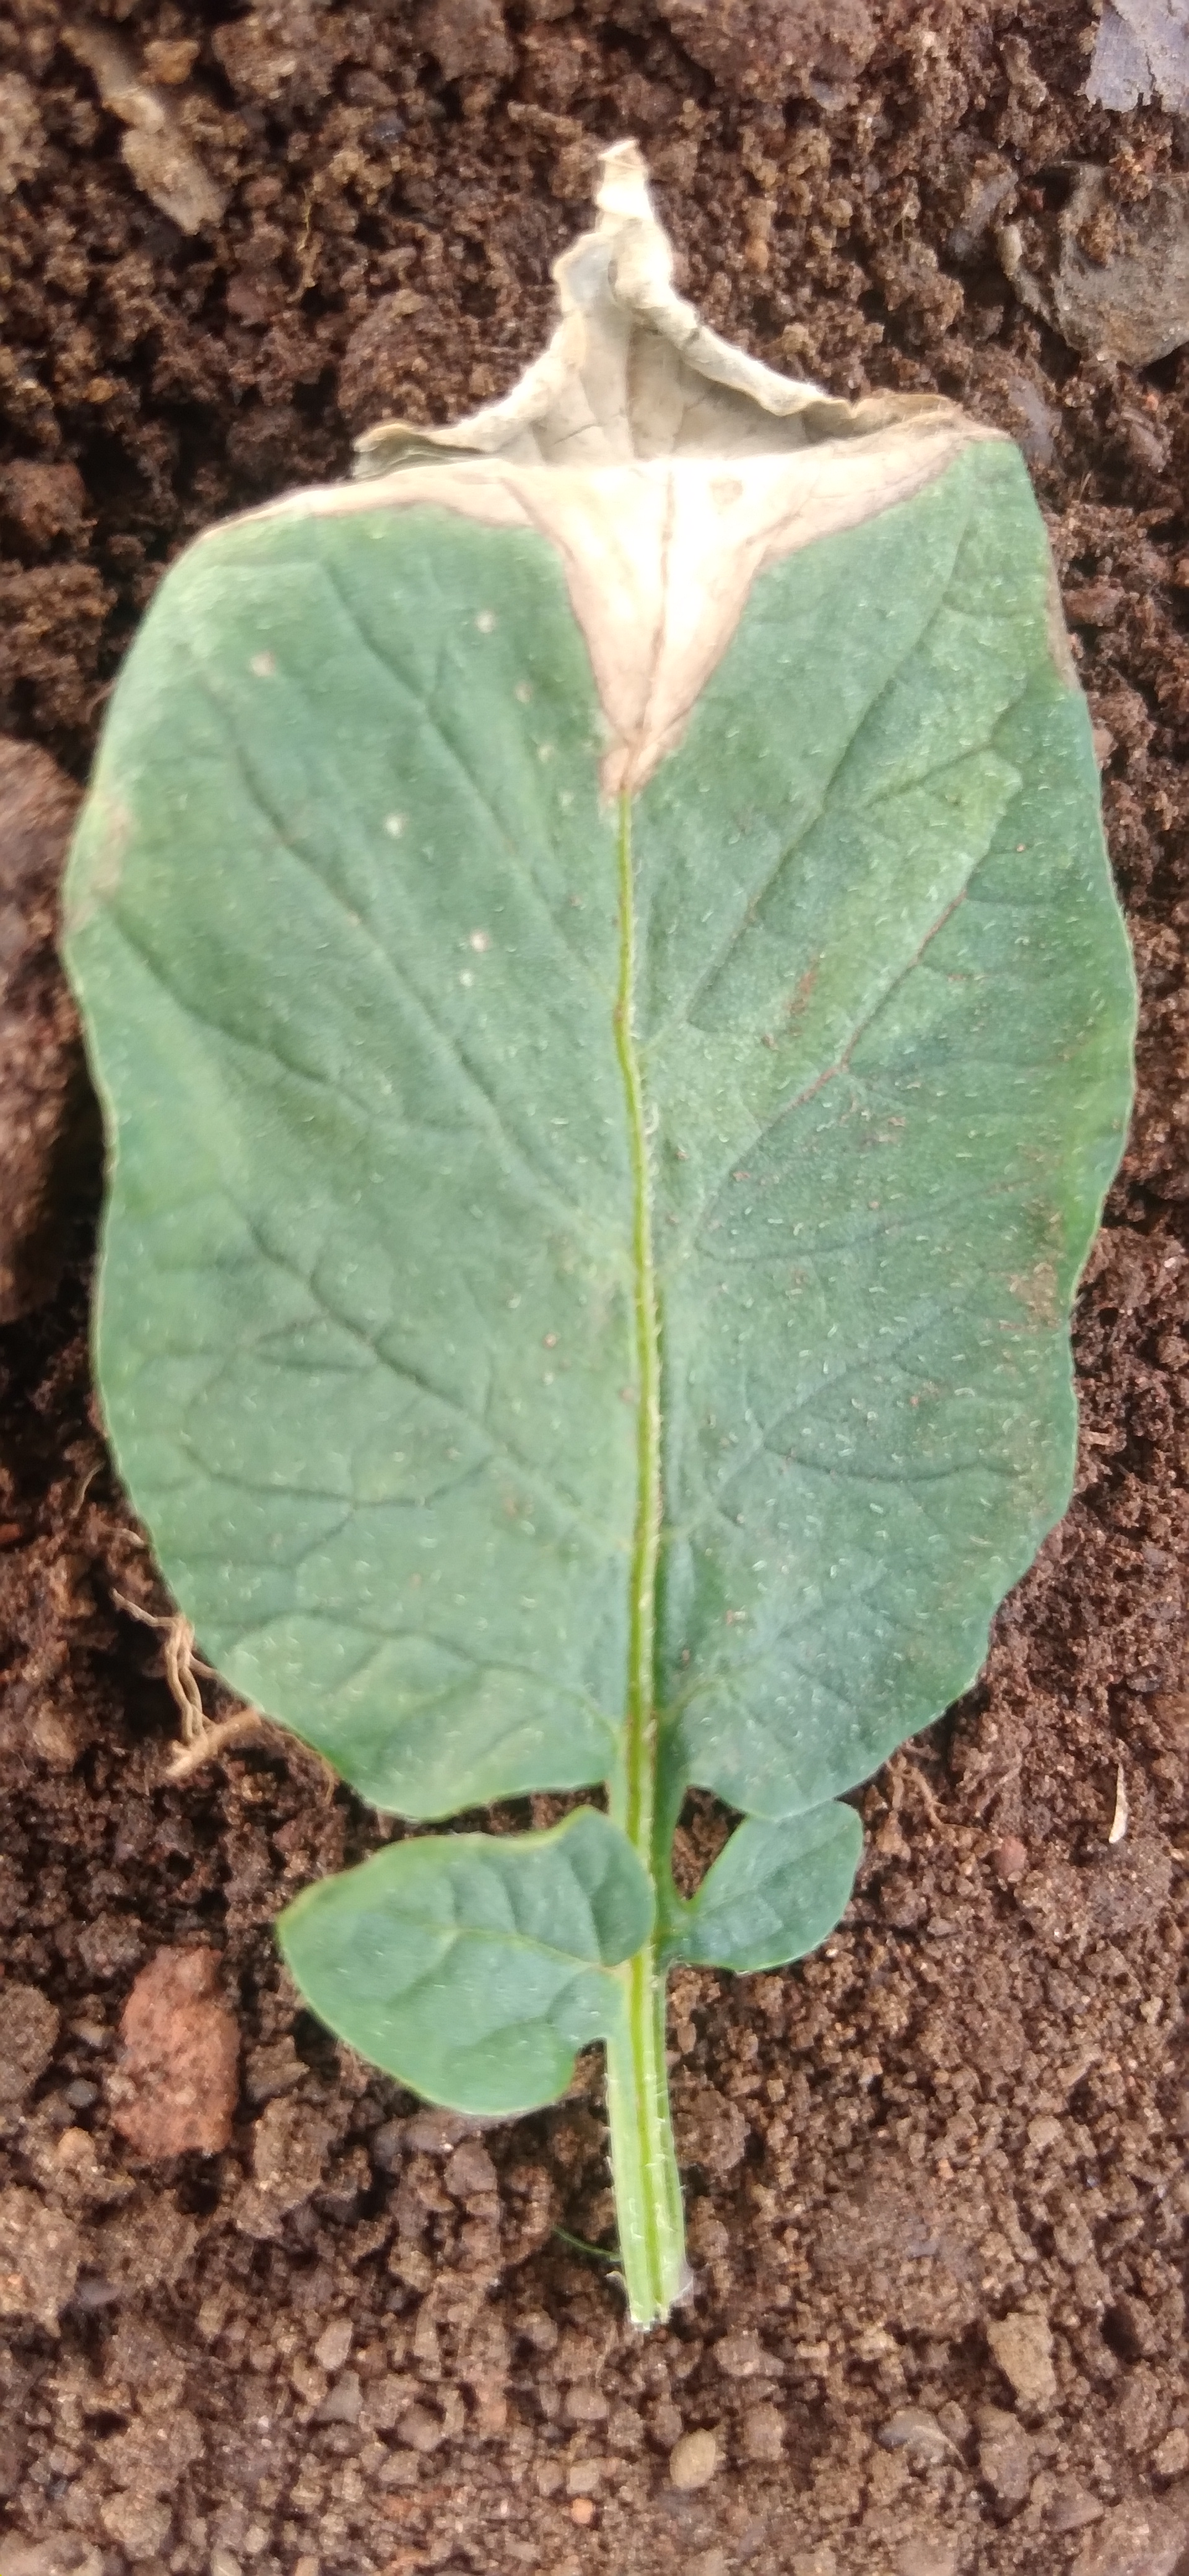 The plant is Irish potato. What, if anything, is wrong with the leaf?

early blight
